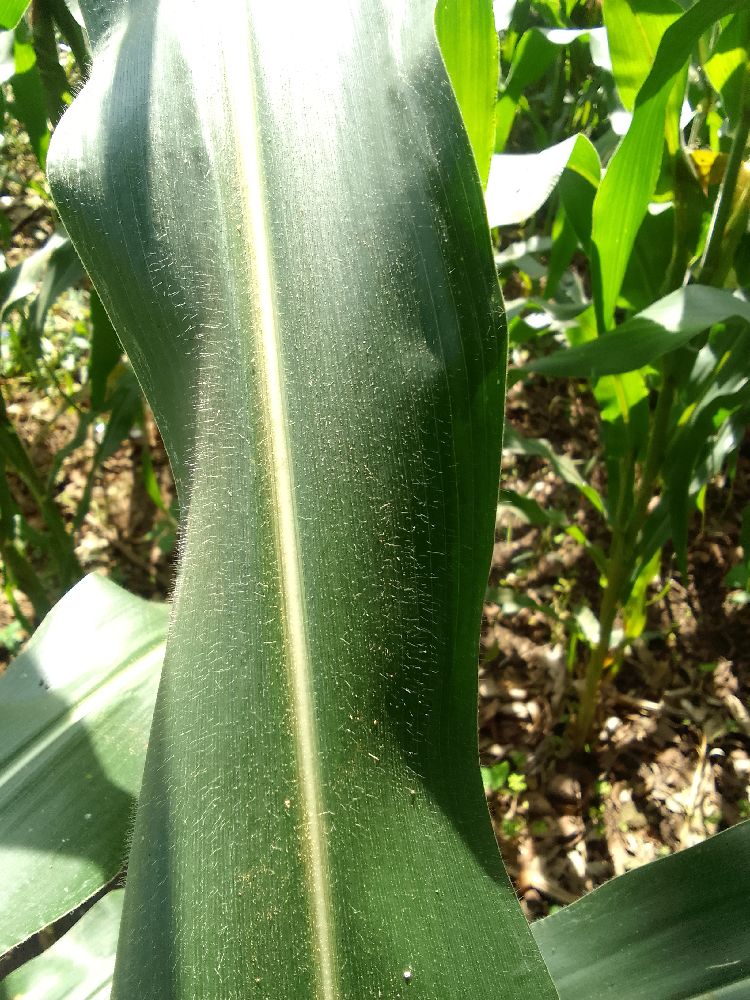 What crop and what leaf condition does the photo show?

maize, healthy
